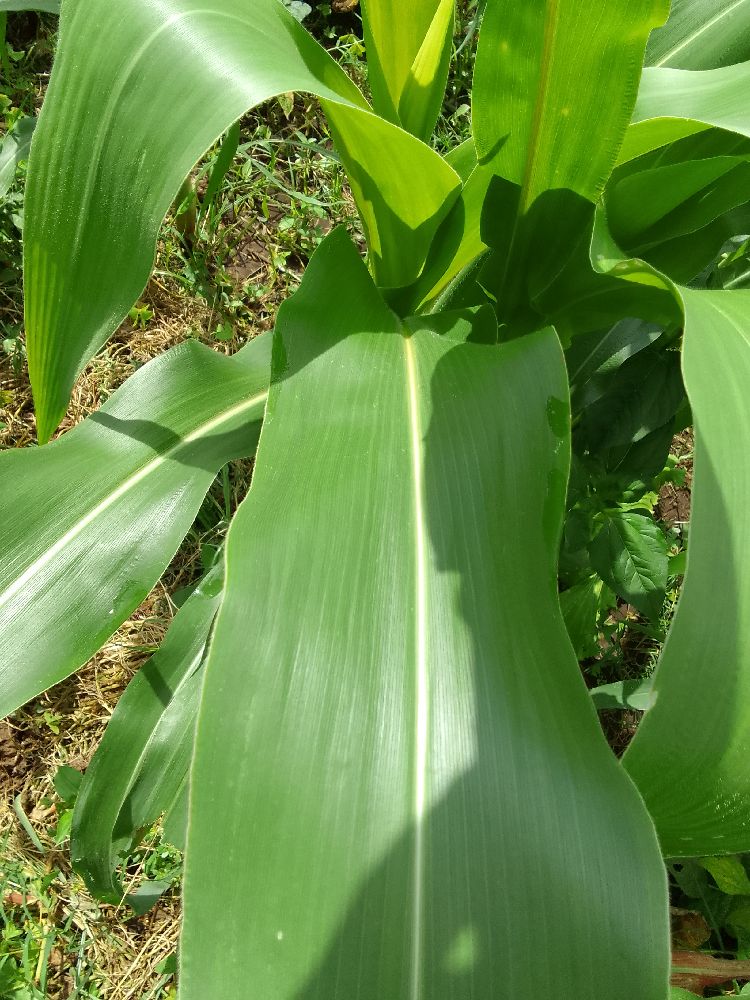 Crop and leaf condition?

maize, healthy
